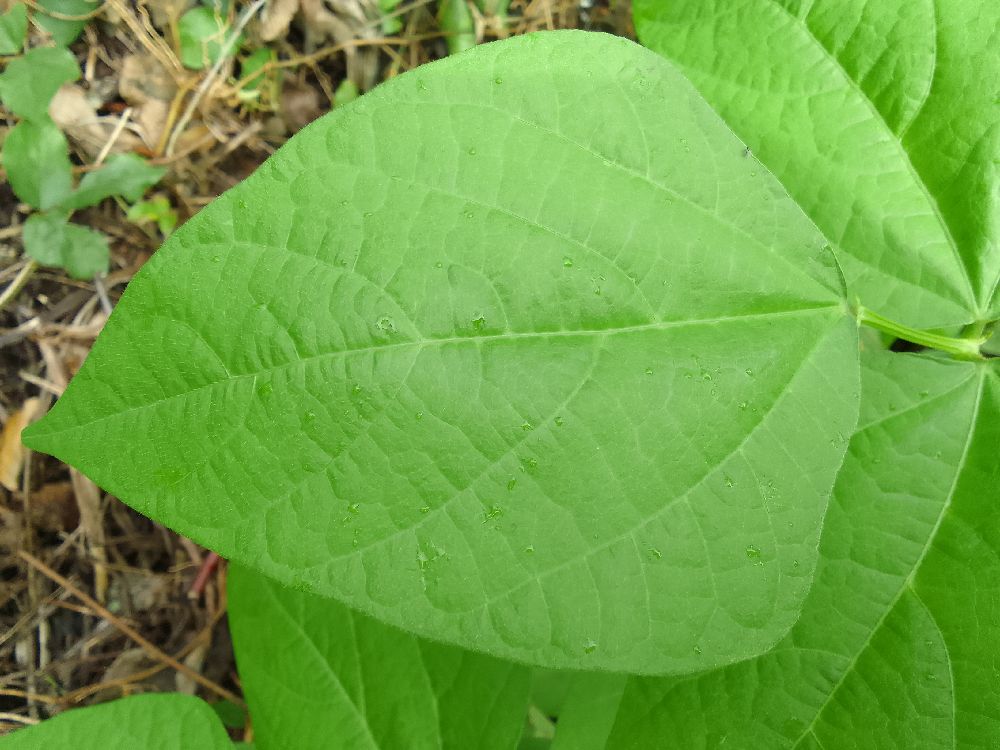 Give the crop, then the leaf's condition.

common bean, healthy
